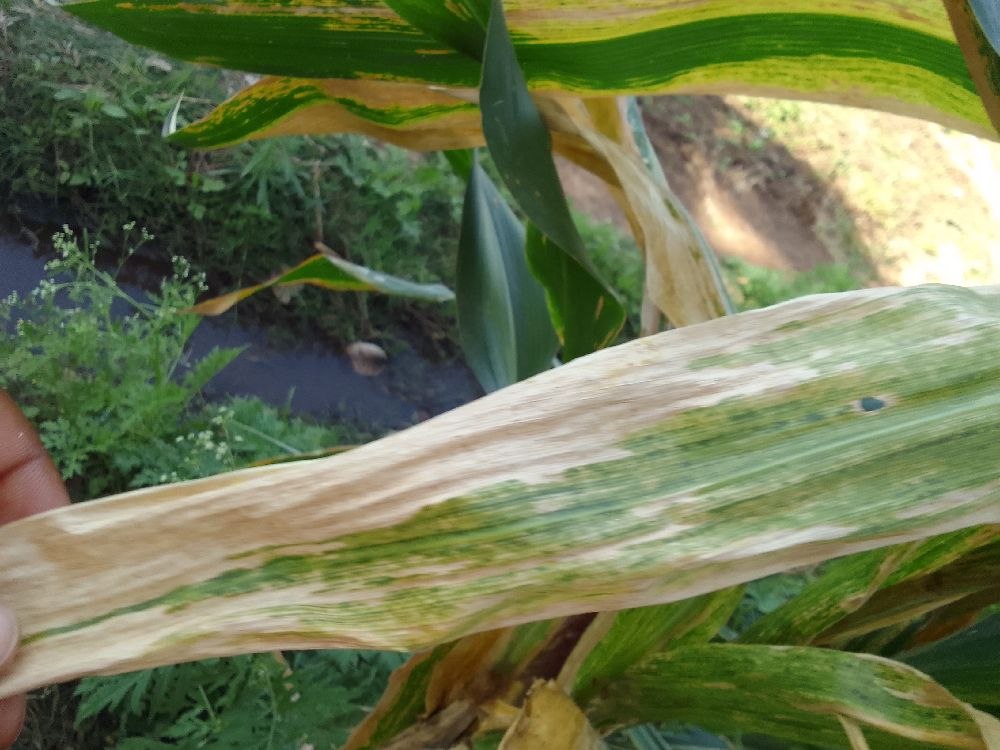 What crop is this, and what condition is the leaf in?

maize, maize lethal necrosis
